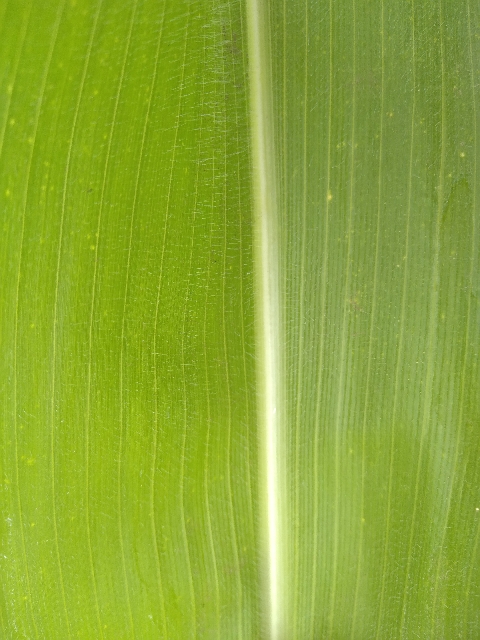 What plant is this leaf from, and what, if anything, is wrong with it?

maize, healthy
